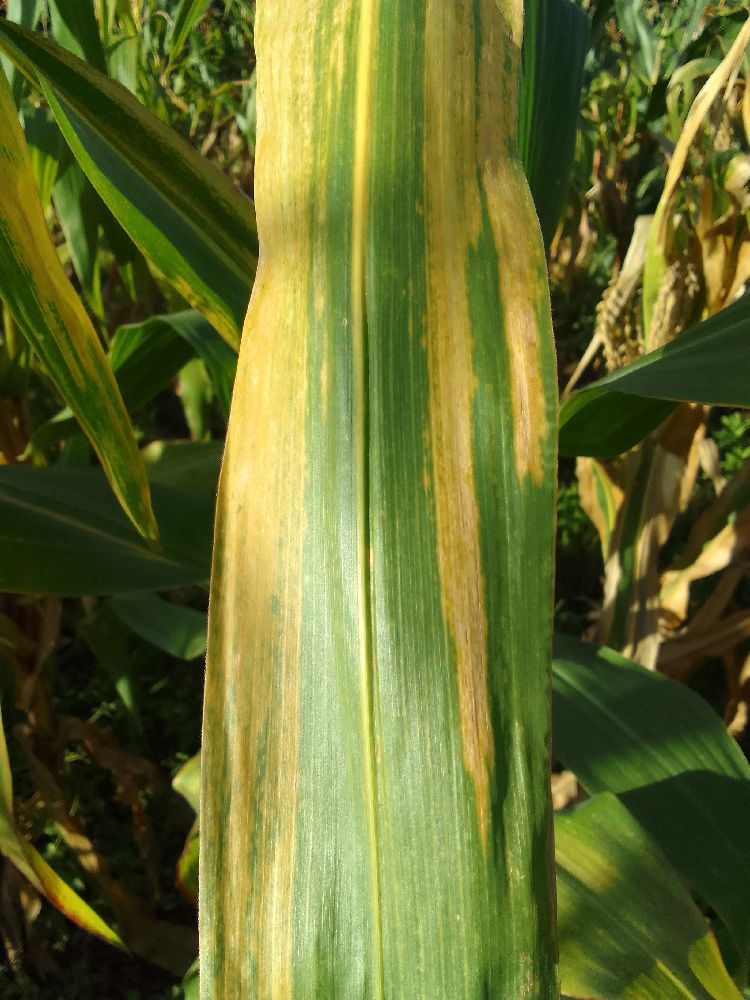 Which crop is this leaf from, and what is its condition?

maize, maize lethal necrosis
